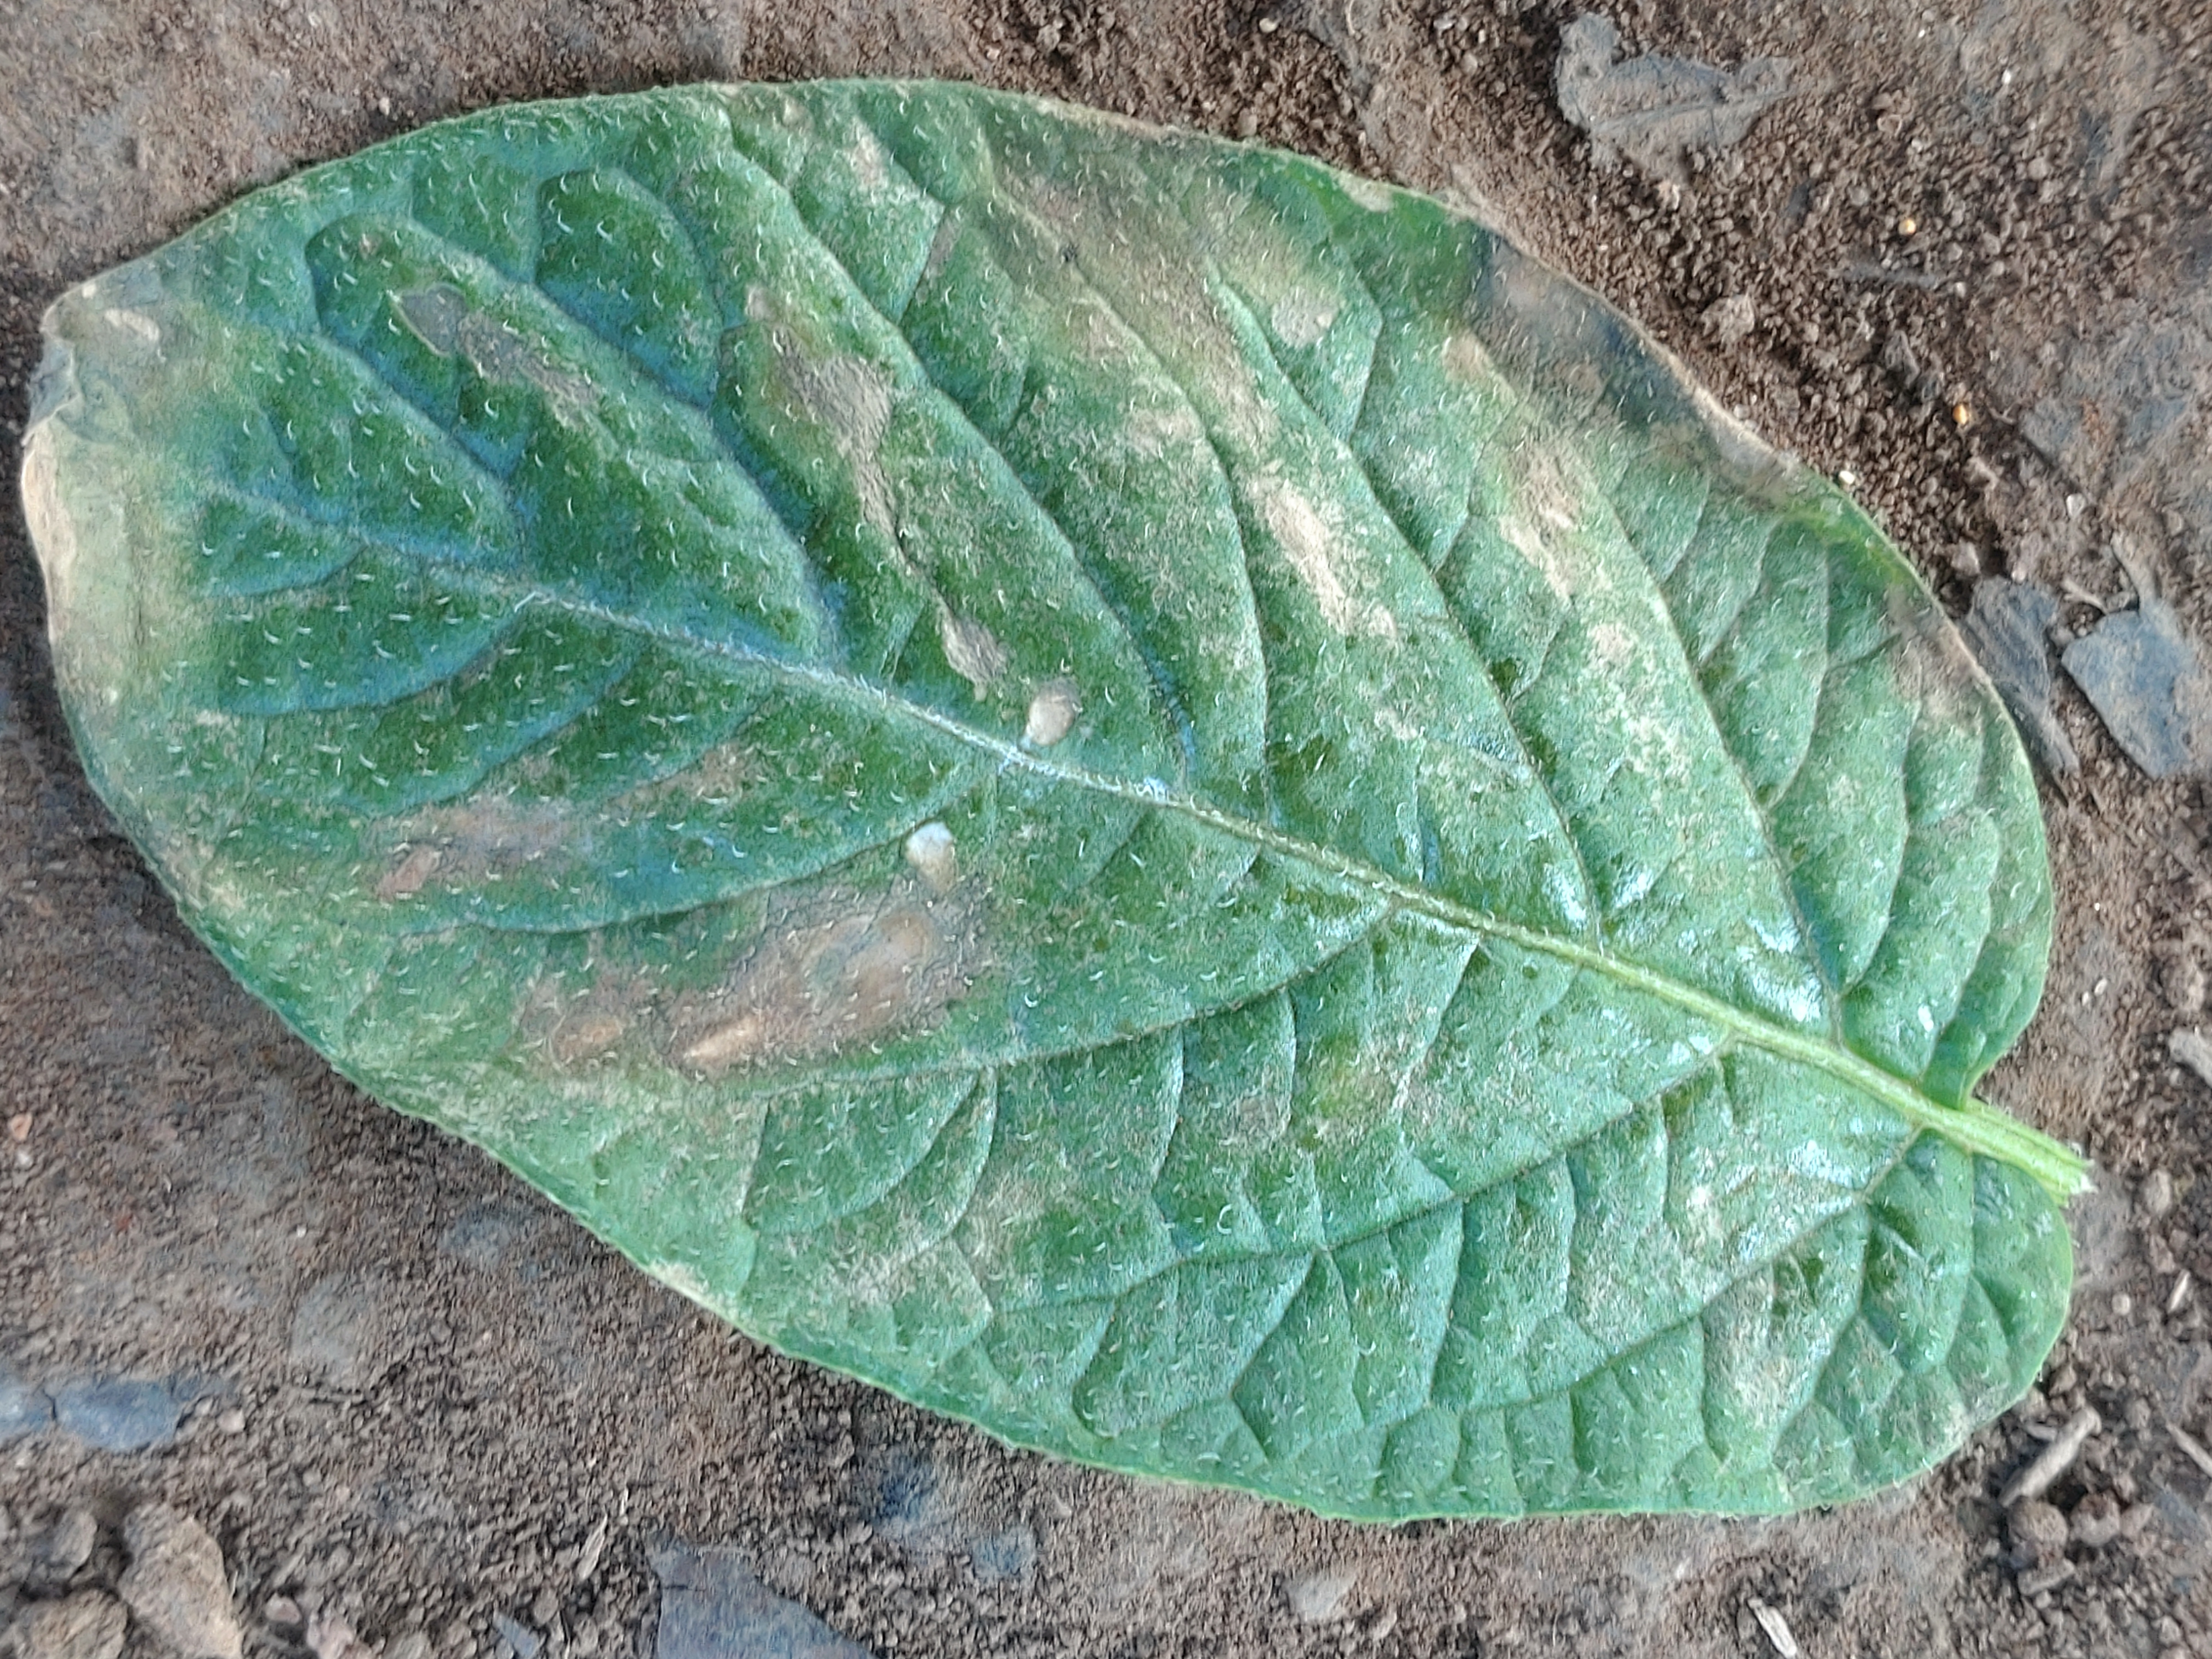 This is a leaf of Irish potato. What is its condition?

early blight
